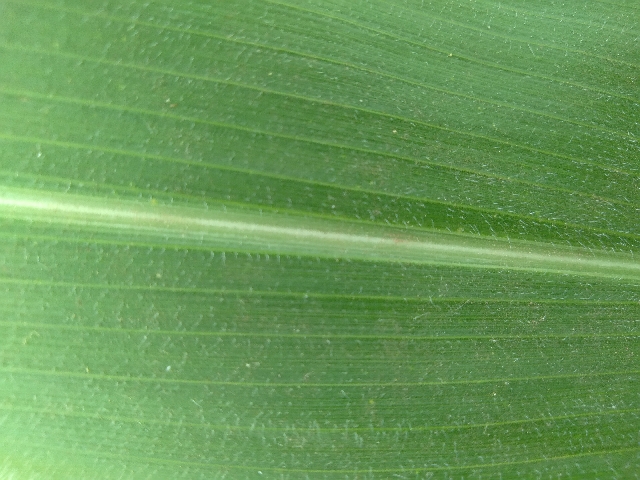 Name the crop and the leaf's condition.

maize, healthy
